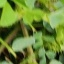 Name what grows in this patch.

unstructured weed
